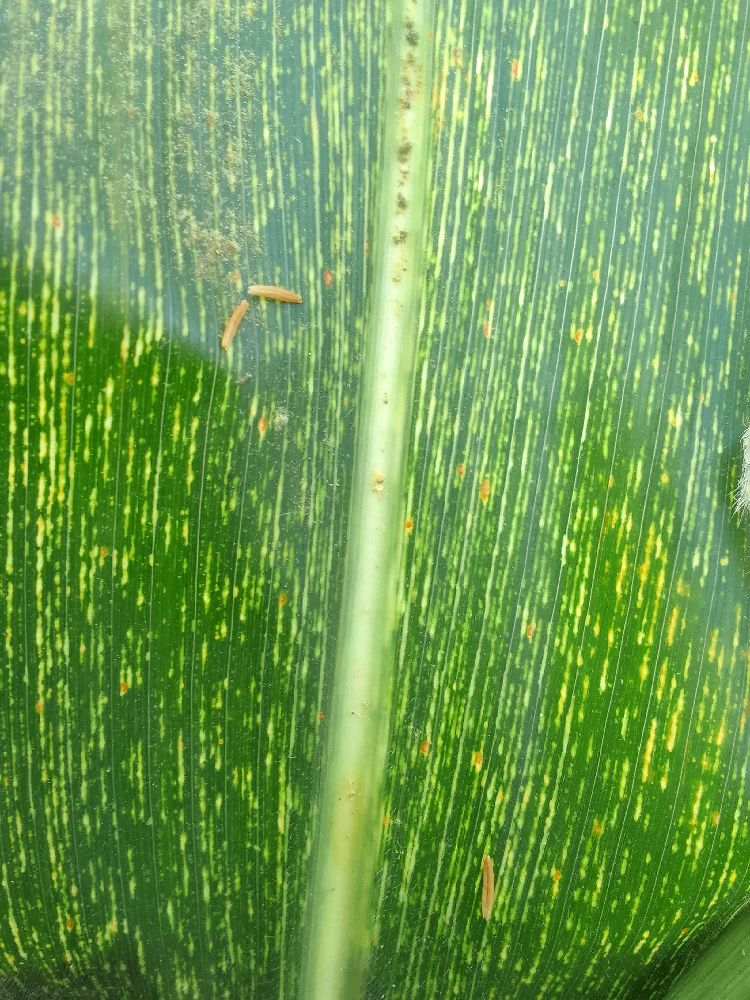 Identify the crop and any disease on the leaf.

maize, maize streak virus
